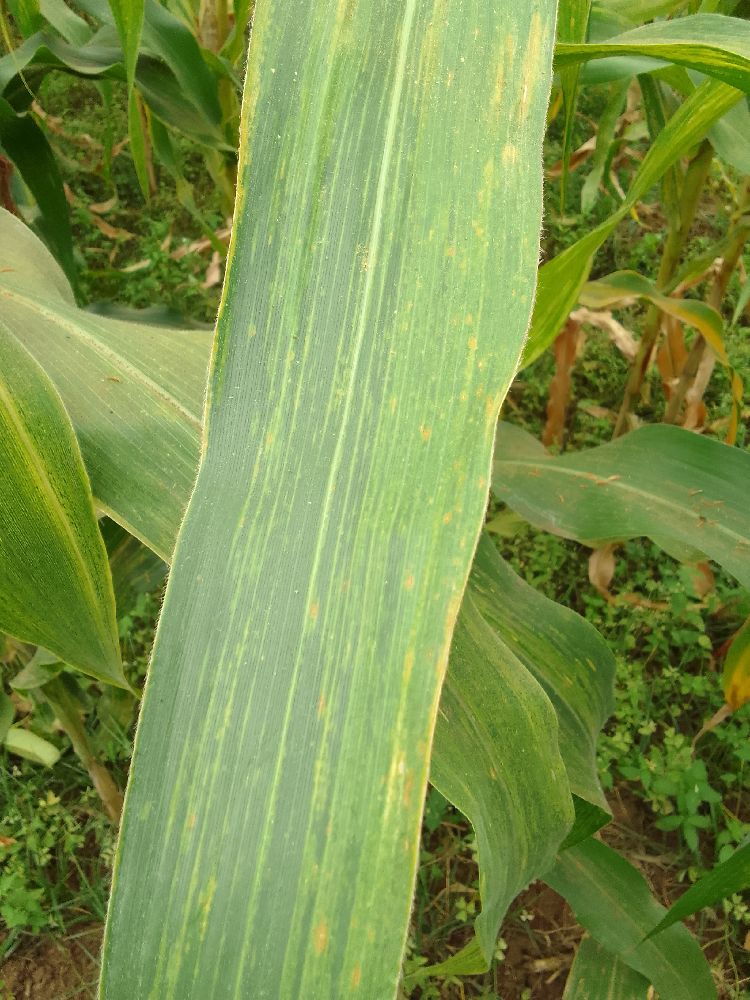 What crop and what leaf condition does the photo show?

maize, maize lethal necrosis
